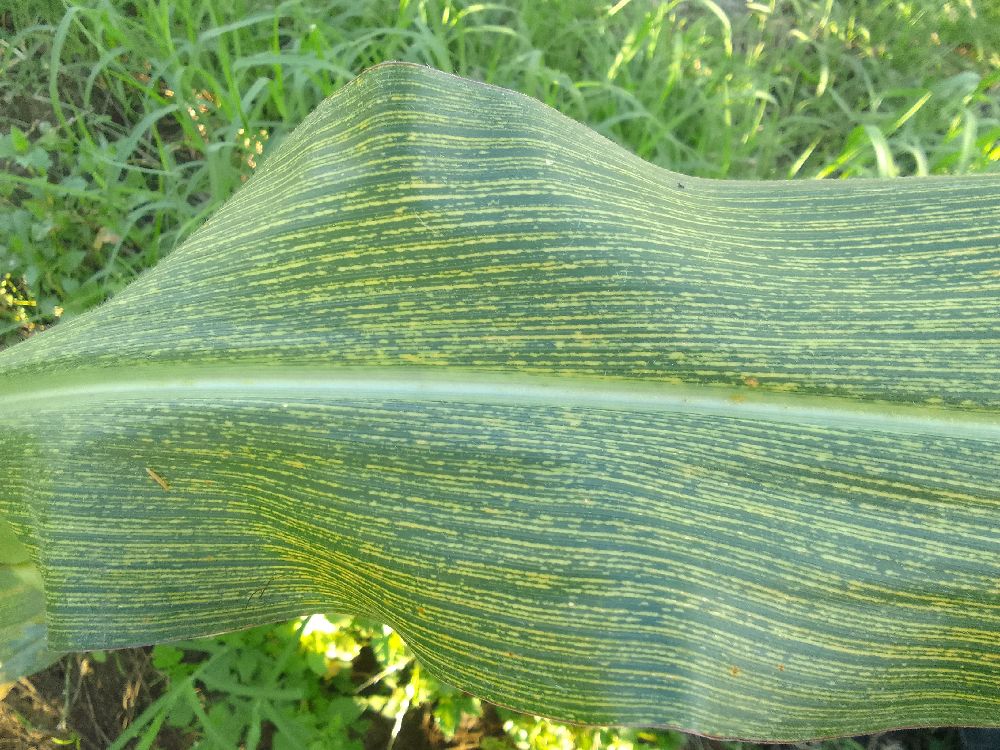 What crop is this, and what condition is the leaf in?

maize, maize streak virus
